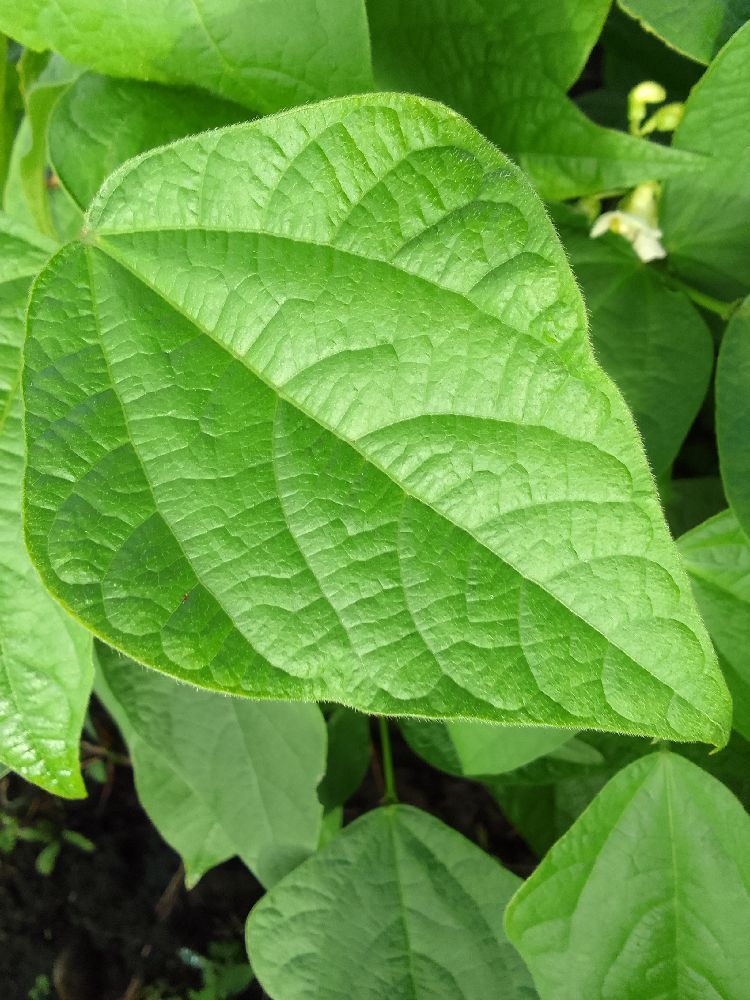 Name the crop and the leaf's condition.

common bean, healthy
